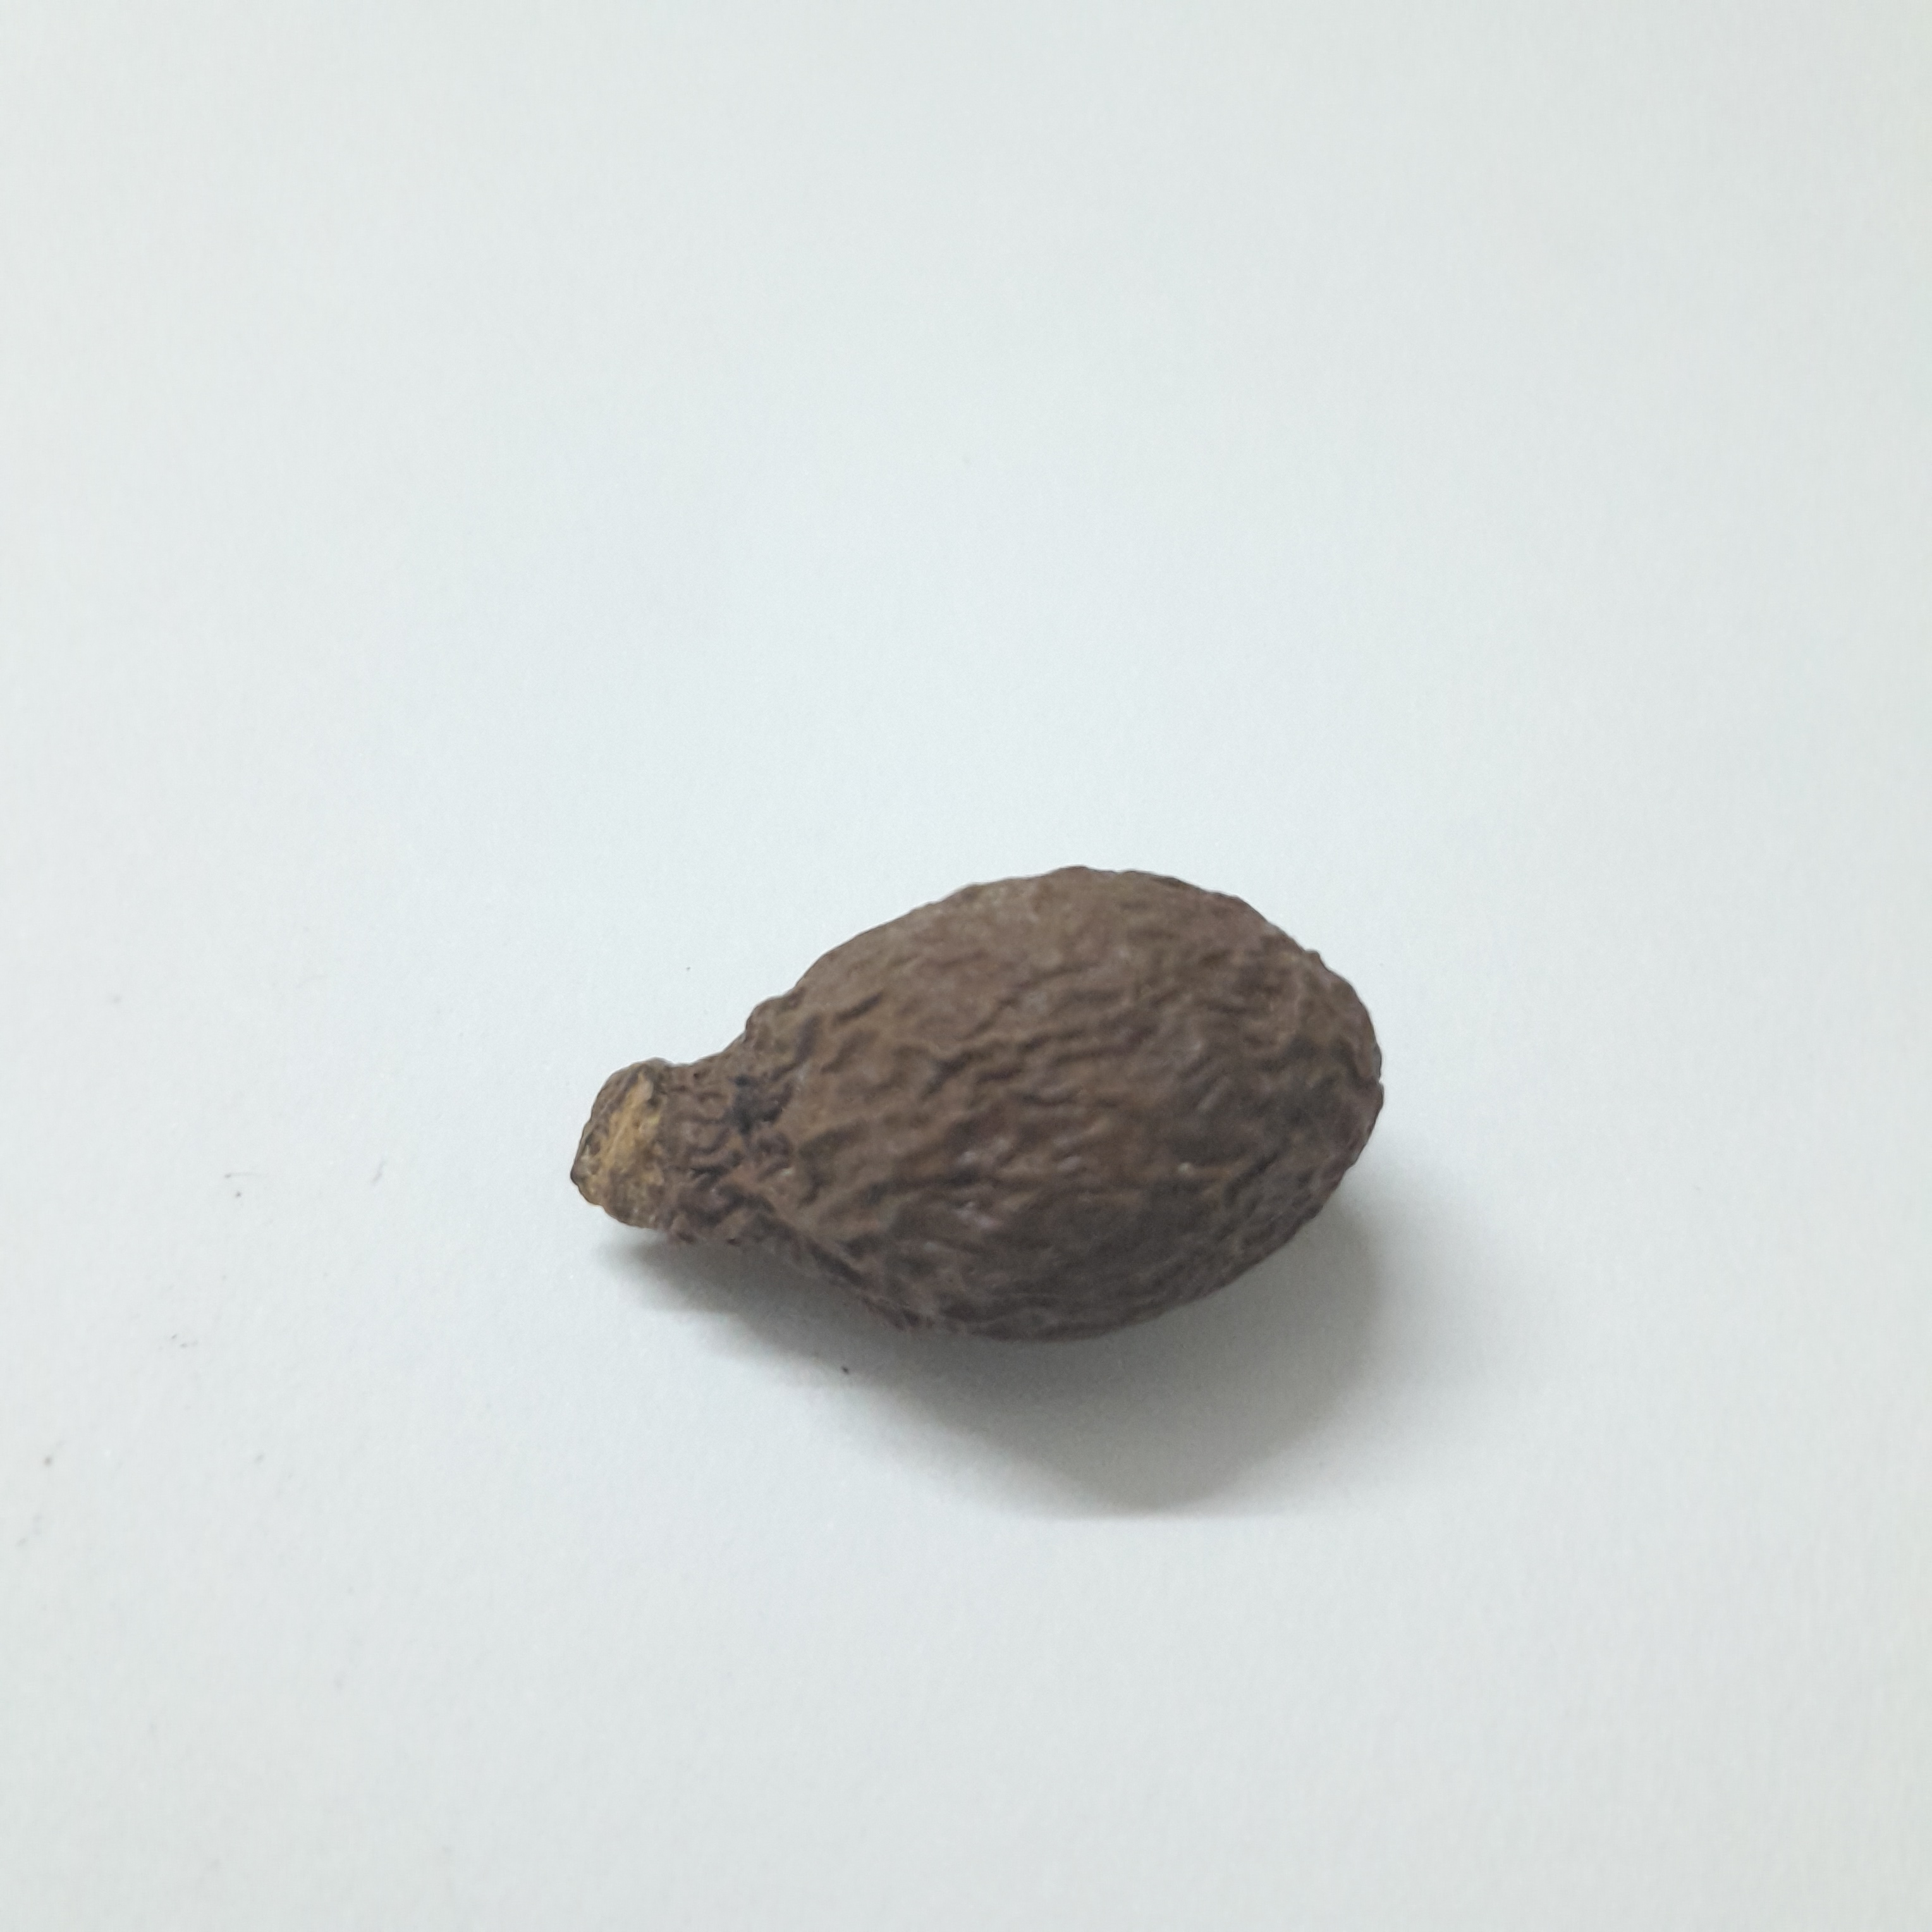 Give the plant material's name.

niranjanphal
